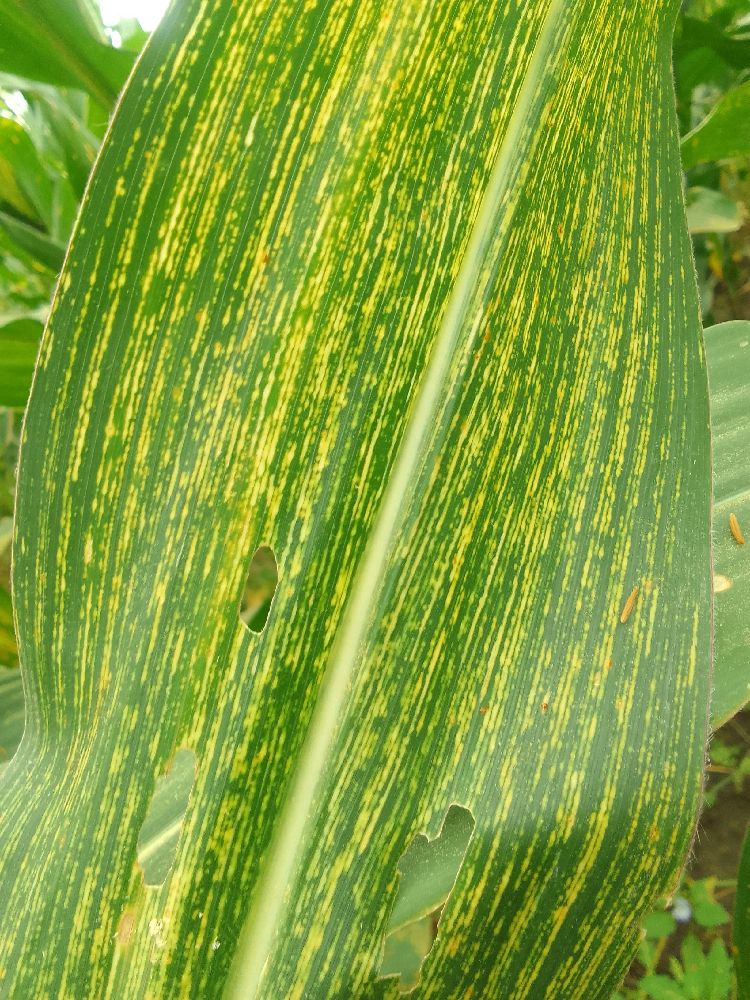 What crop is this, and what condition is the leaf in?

maize, maize streak virus
